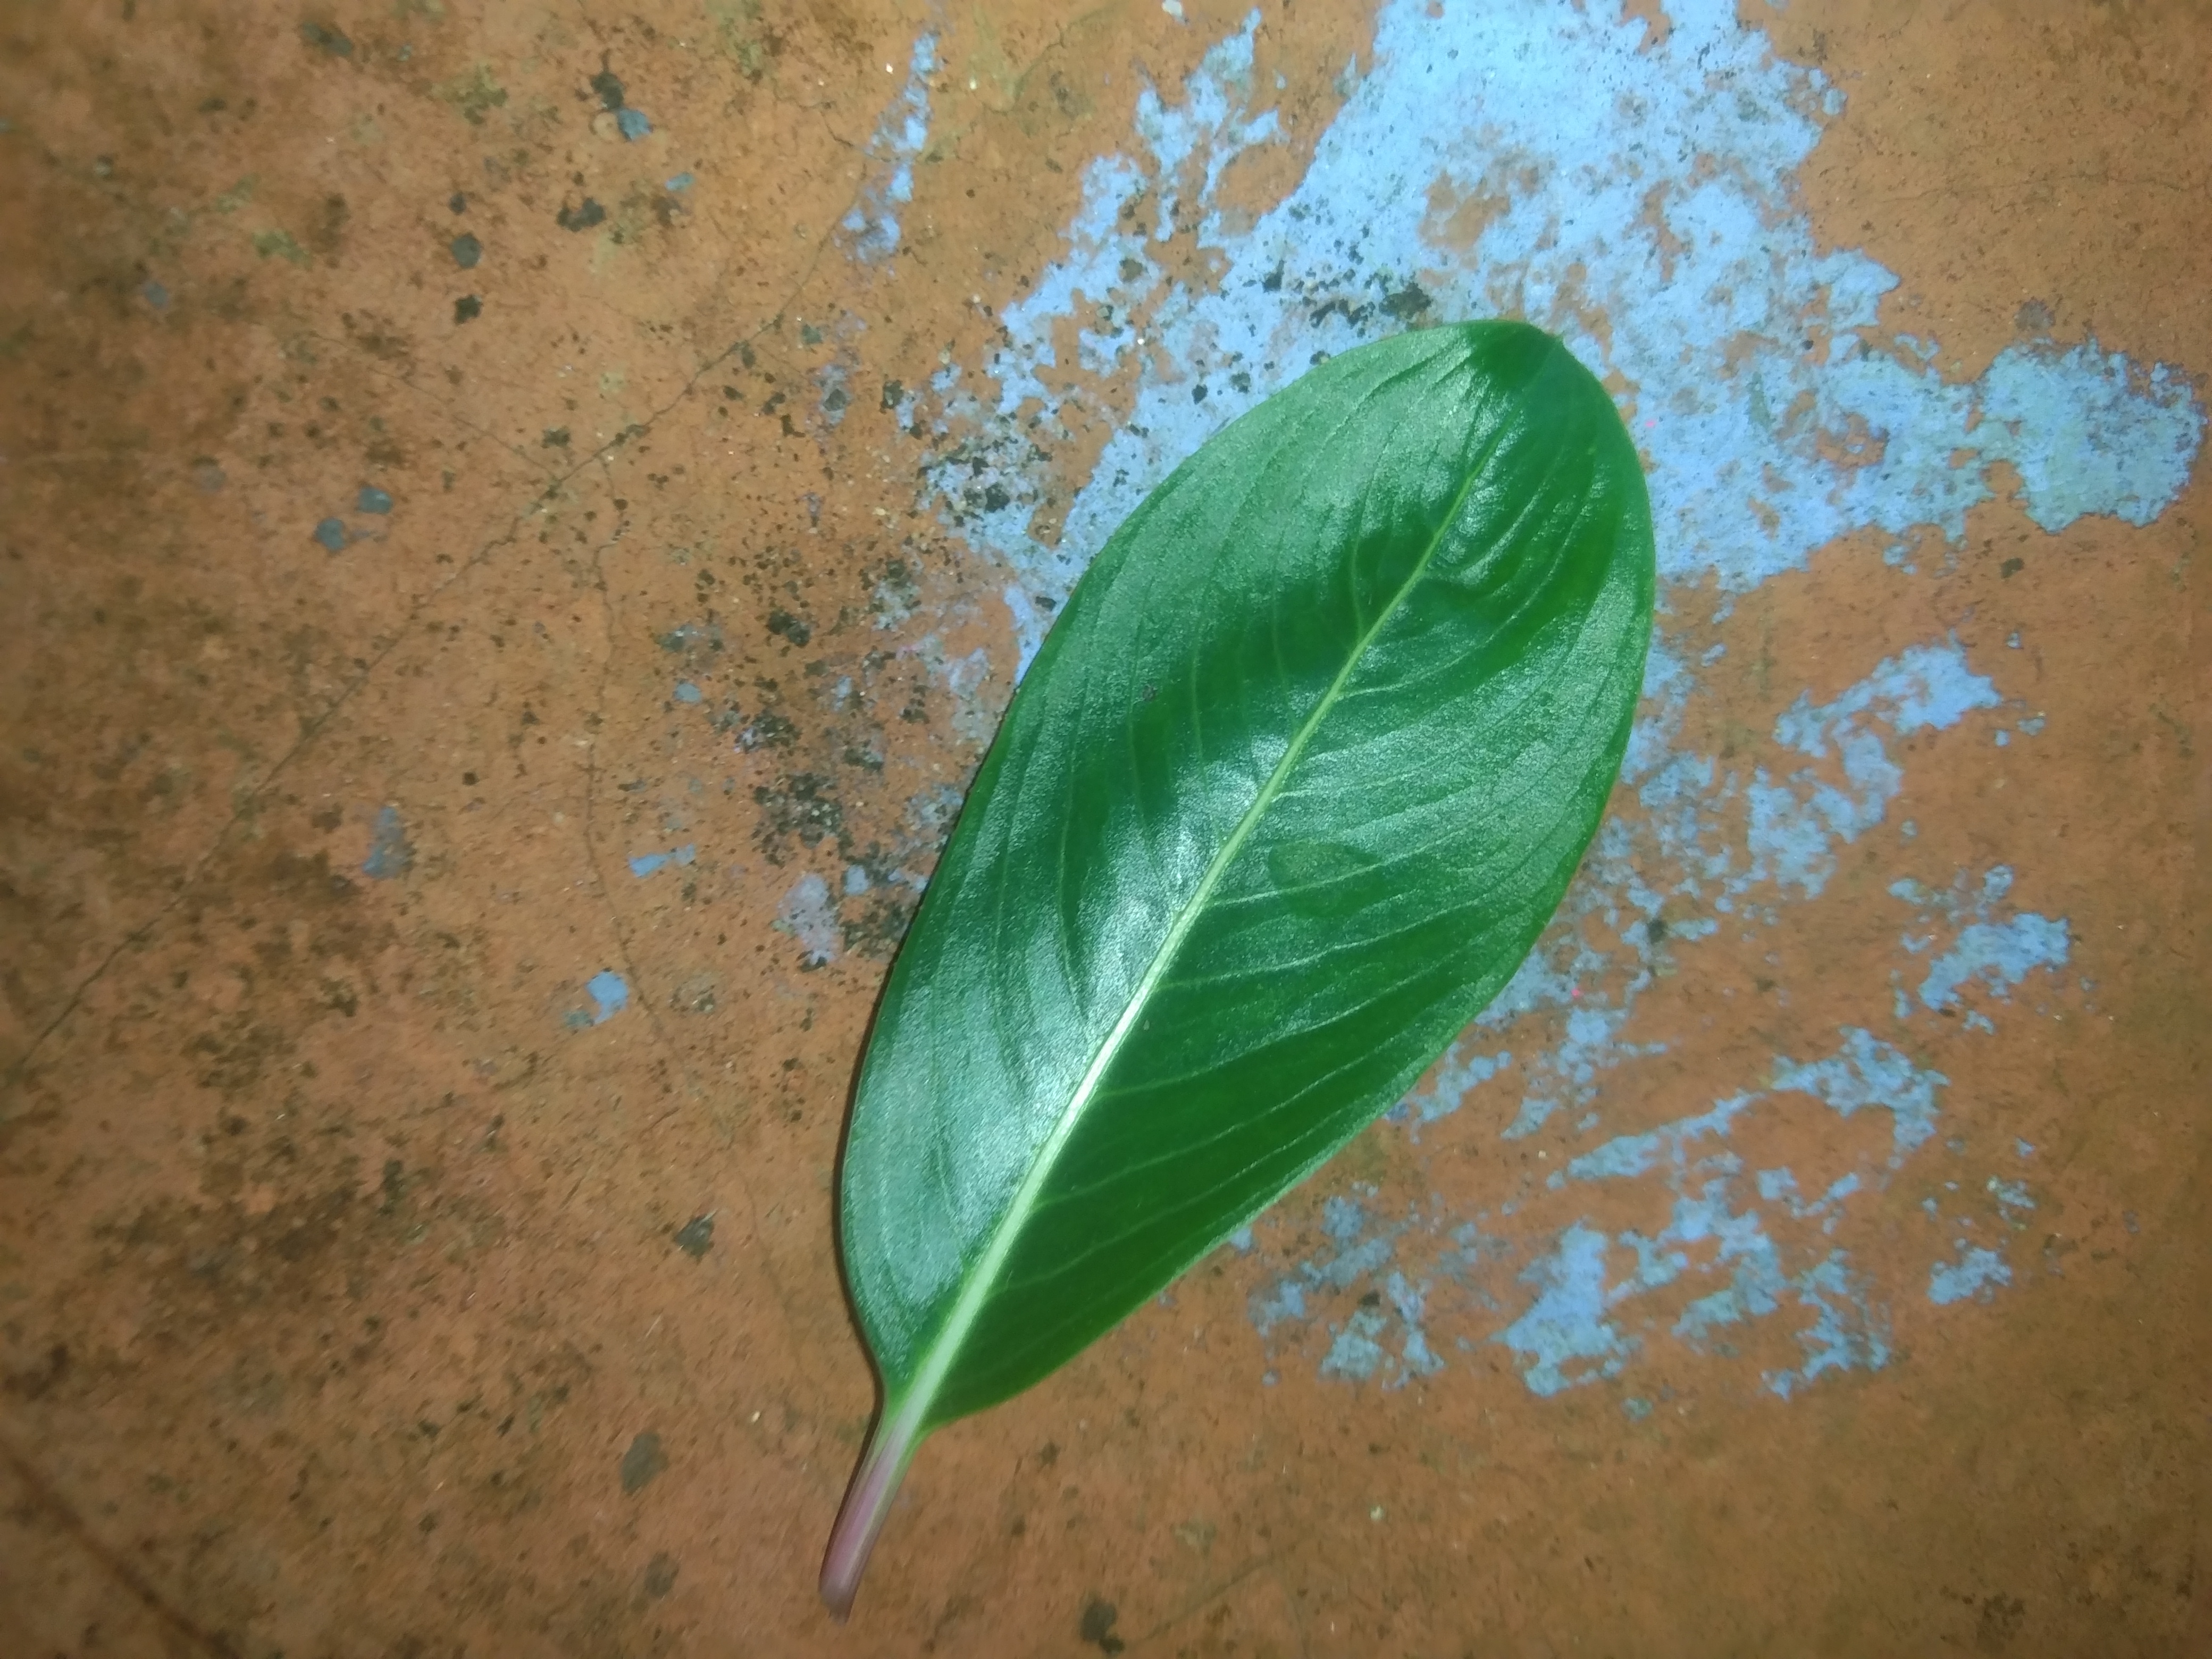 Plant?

rose periwinkle
